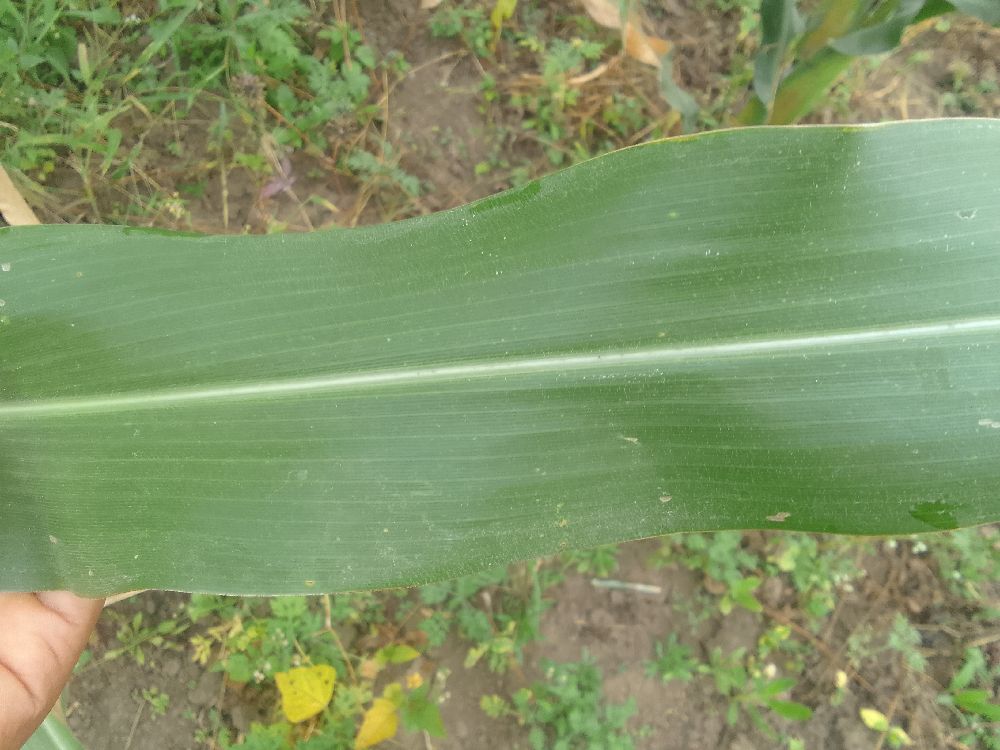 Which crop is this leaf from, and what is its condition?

maize, healthy
